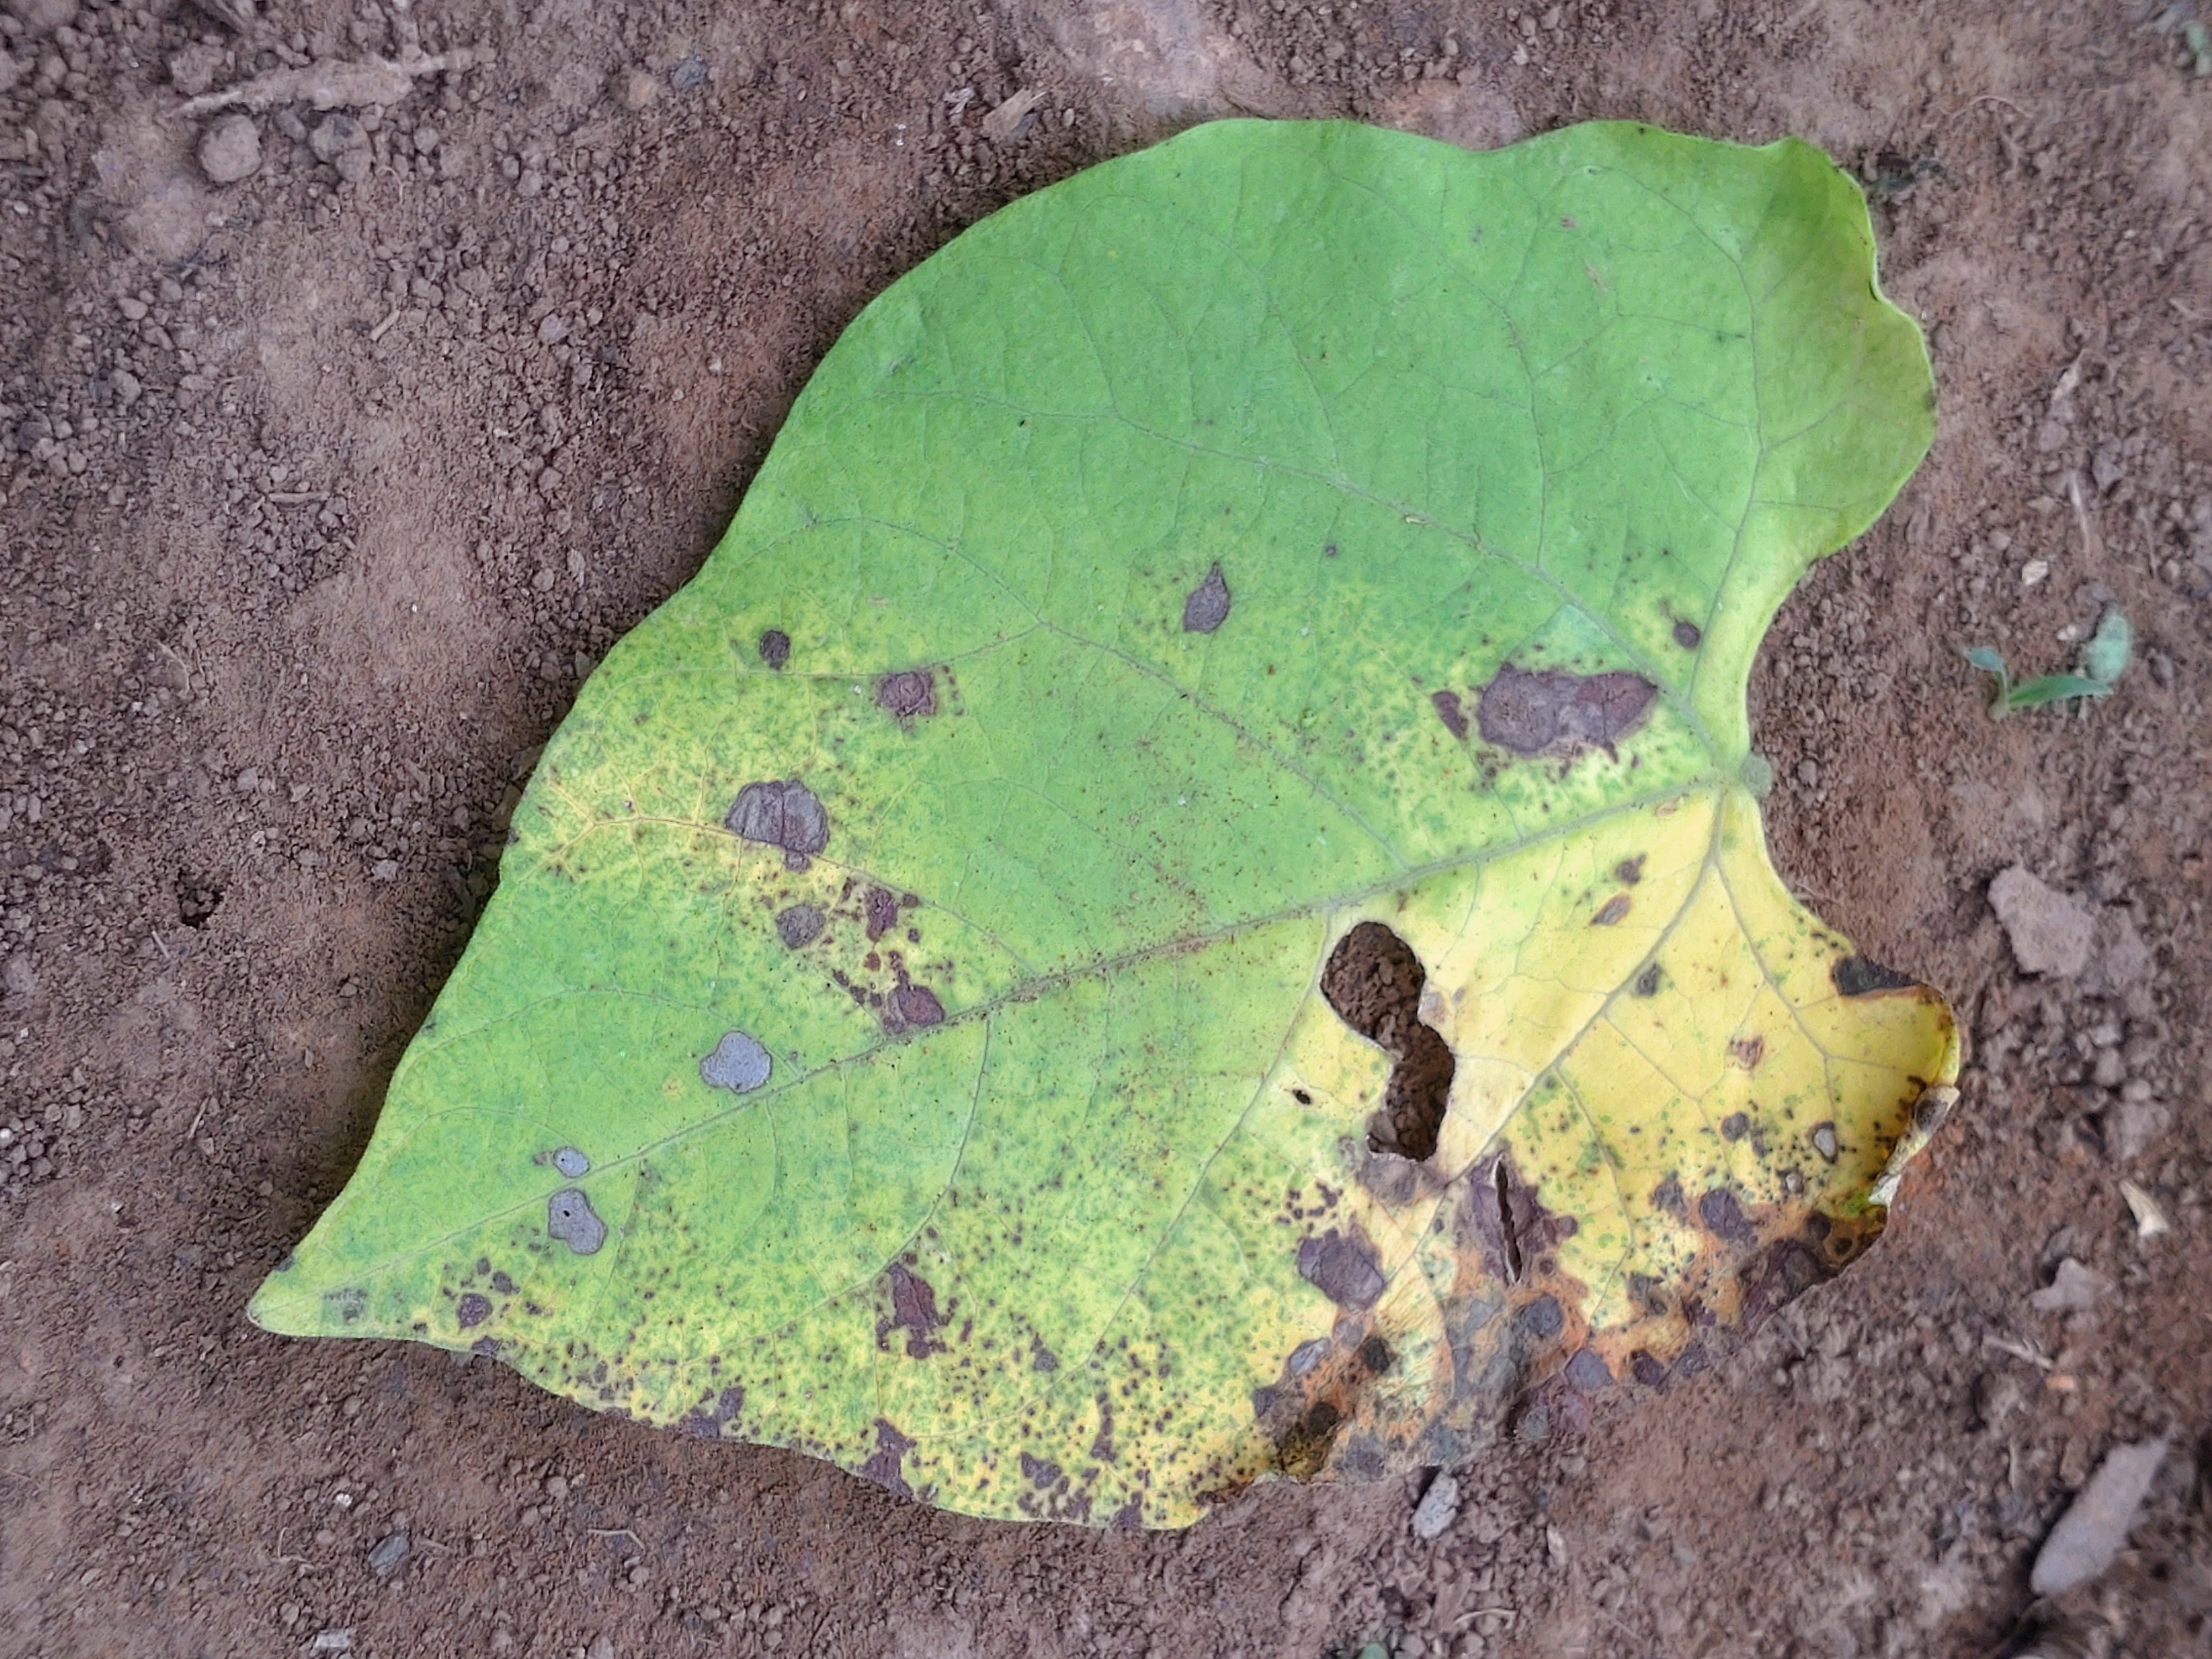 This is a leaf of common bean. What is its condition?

anthracnose
